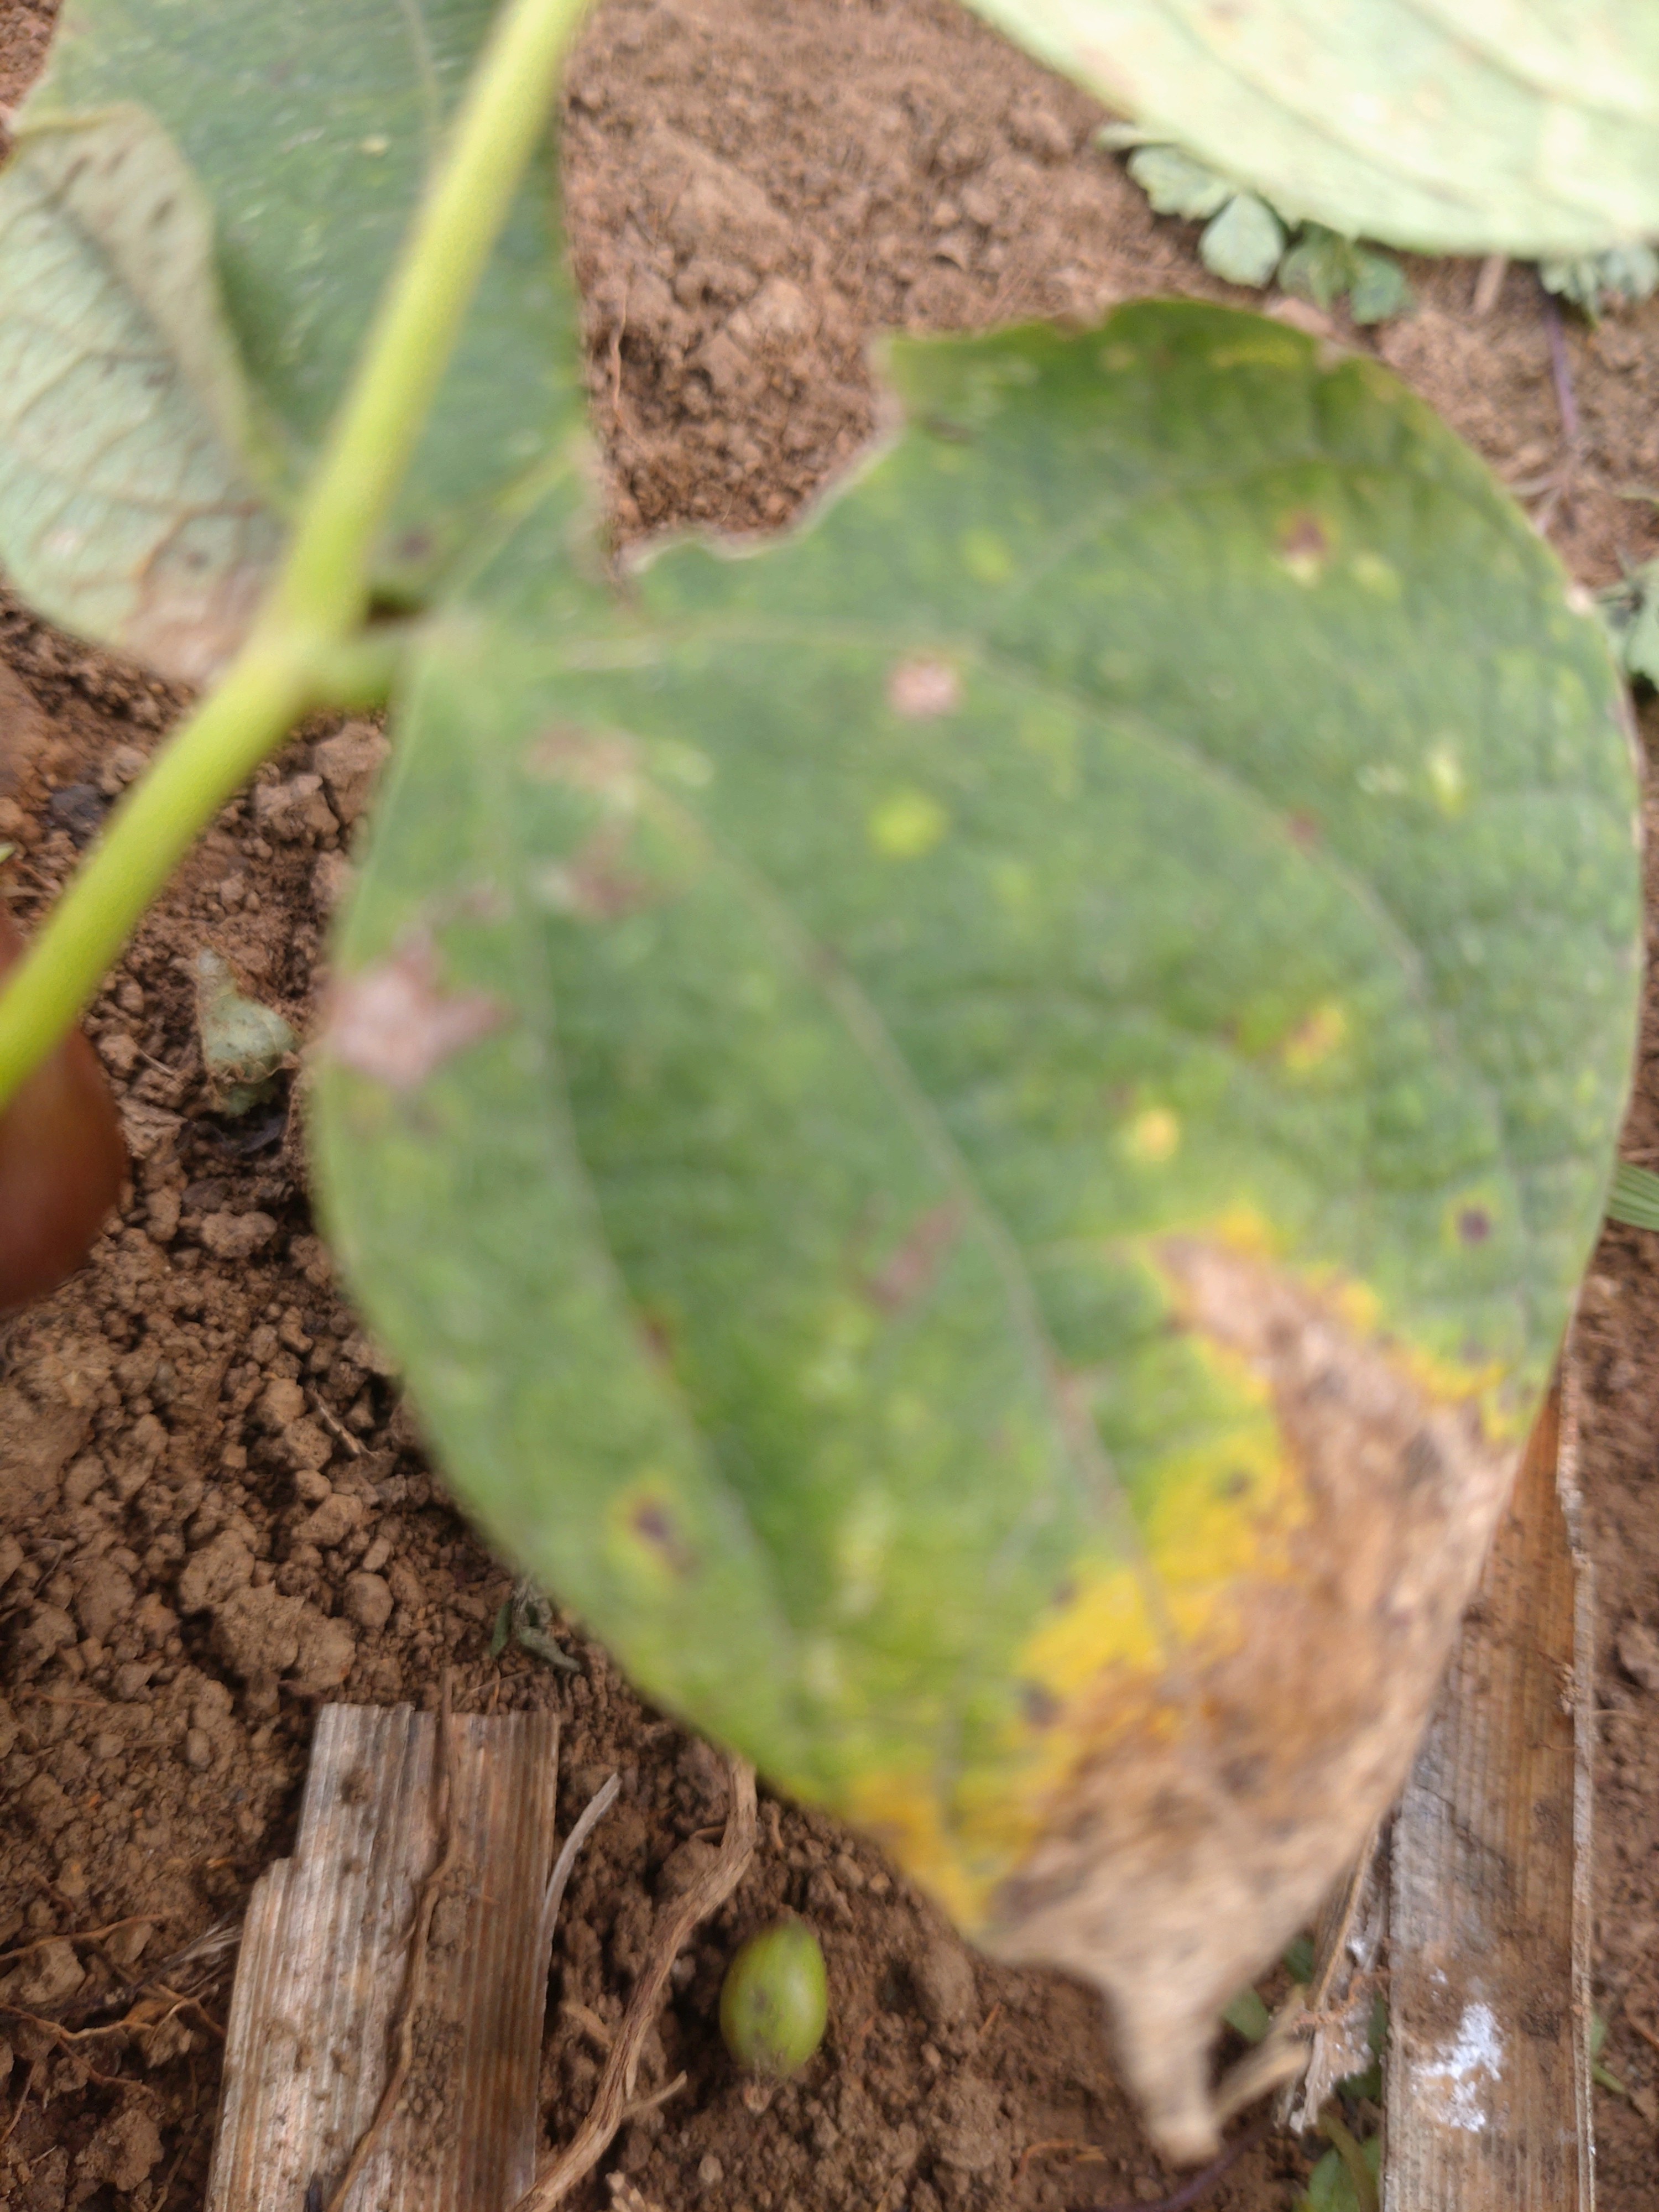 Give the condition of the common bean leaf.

rust
